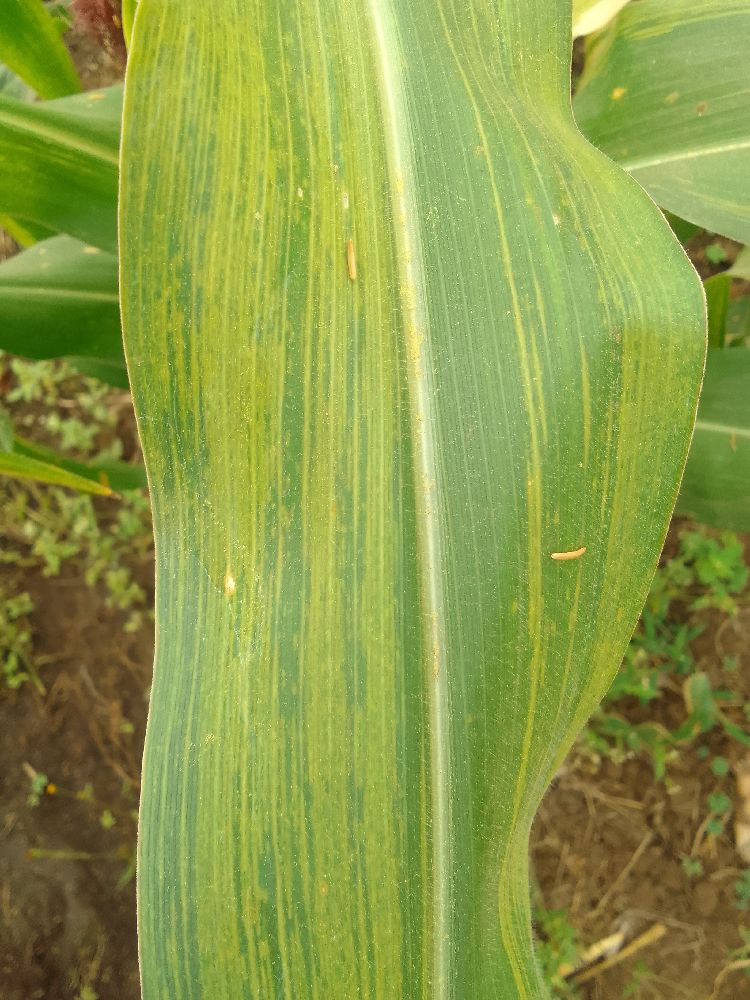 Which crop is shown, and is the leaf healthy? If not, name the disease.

maize, maize lethal necrosis
